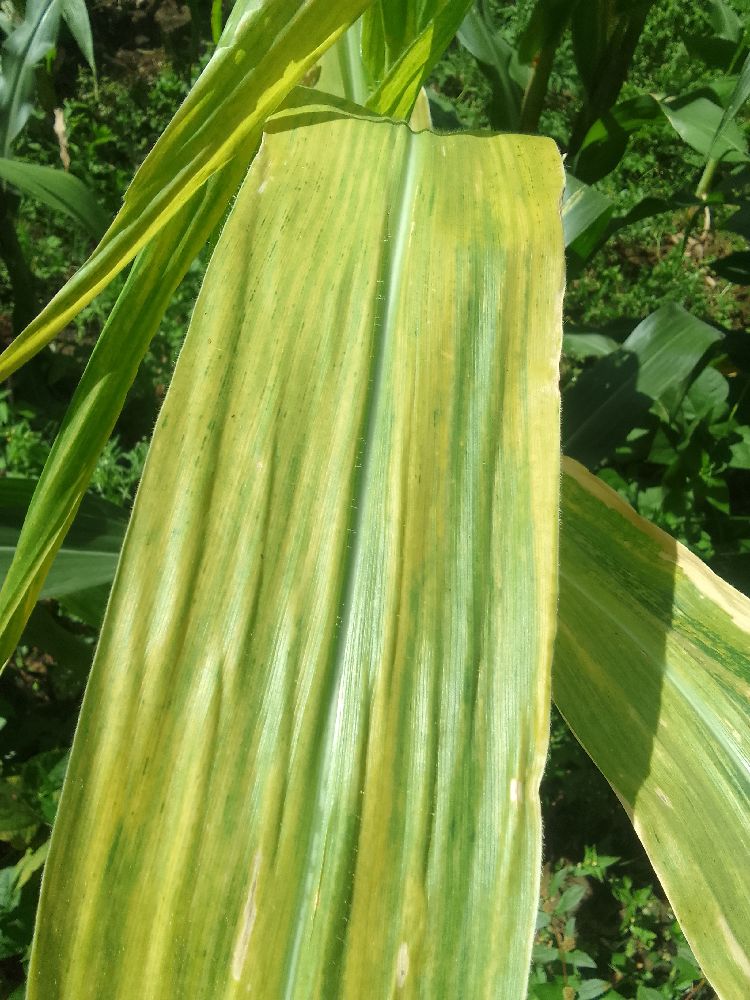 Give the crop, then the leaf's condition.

maize, maize lethal necrosis
